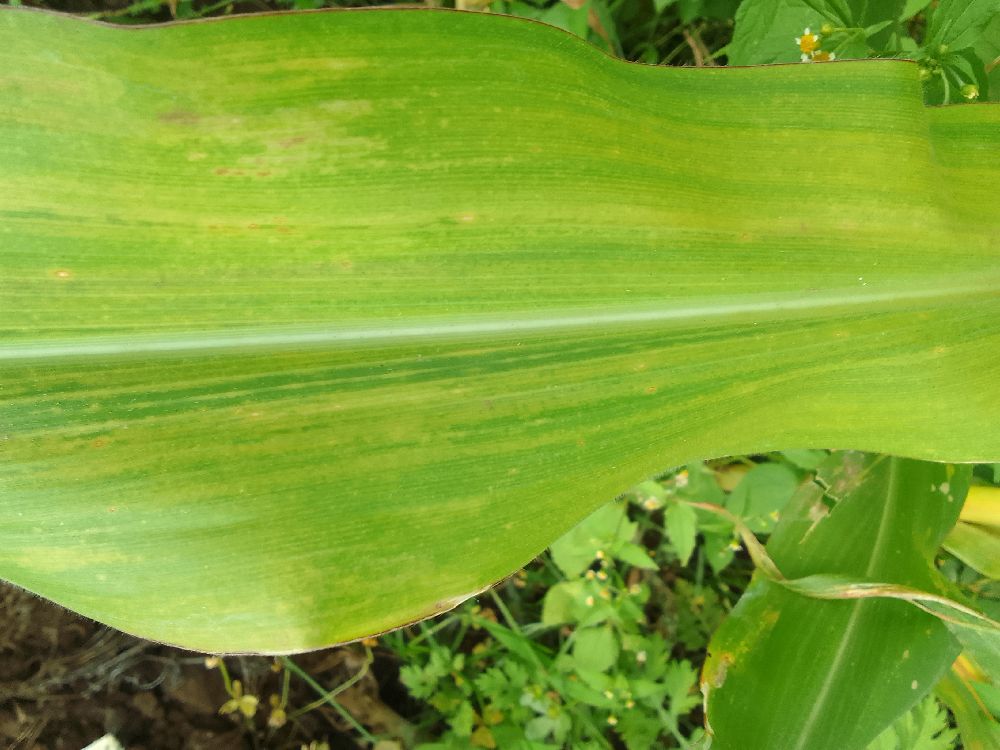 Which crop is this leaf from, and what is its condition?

maize, maize lethal necrosis
